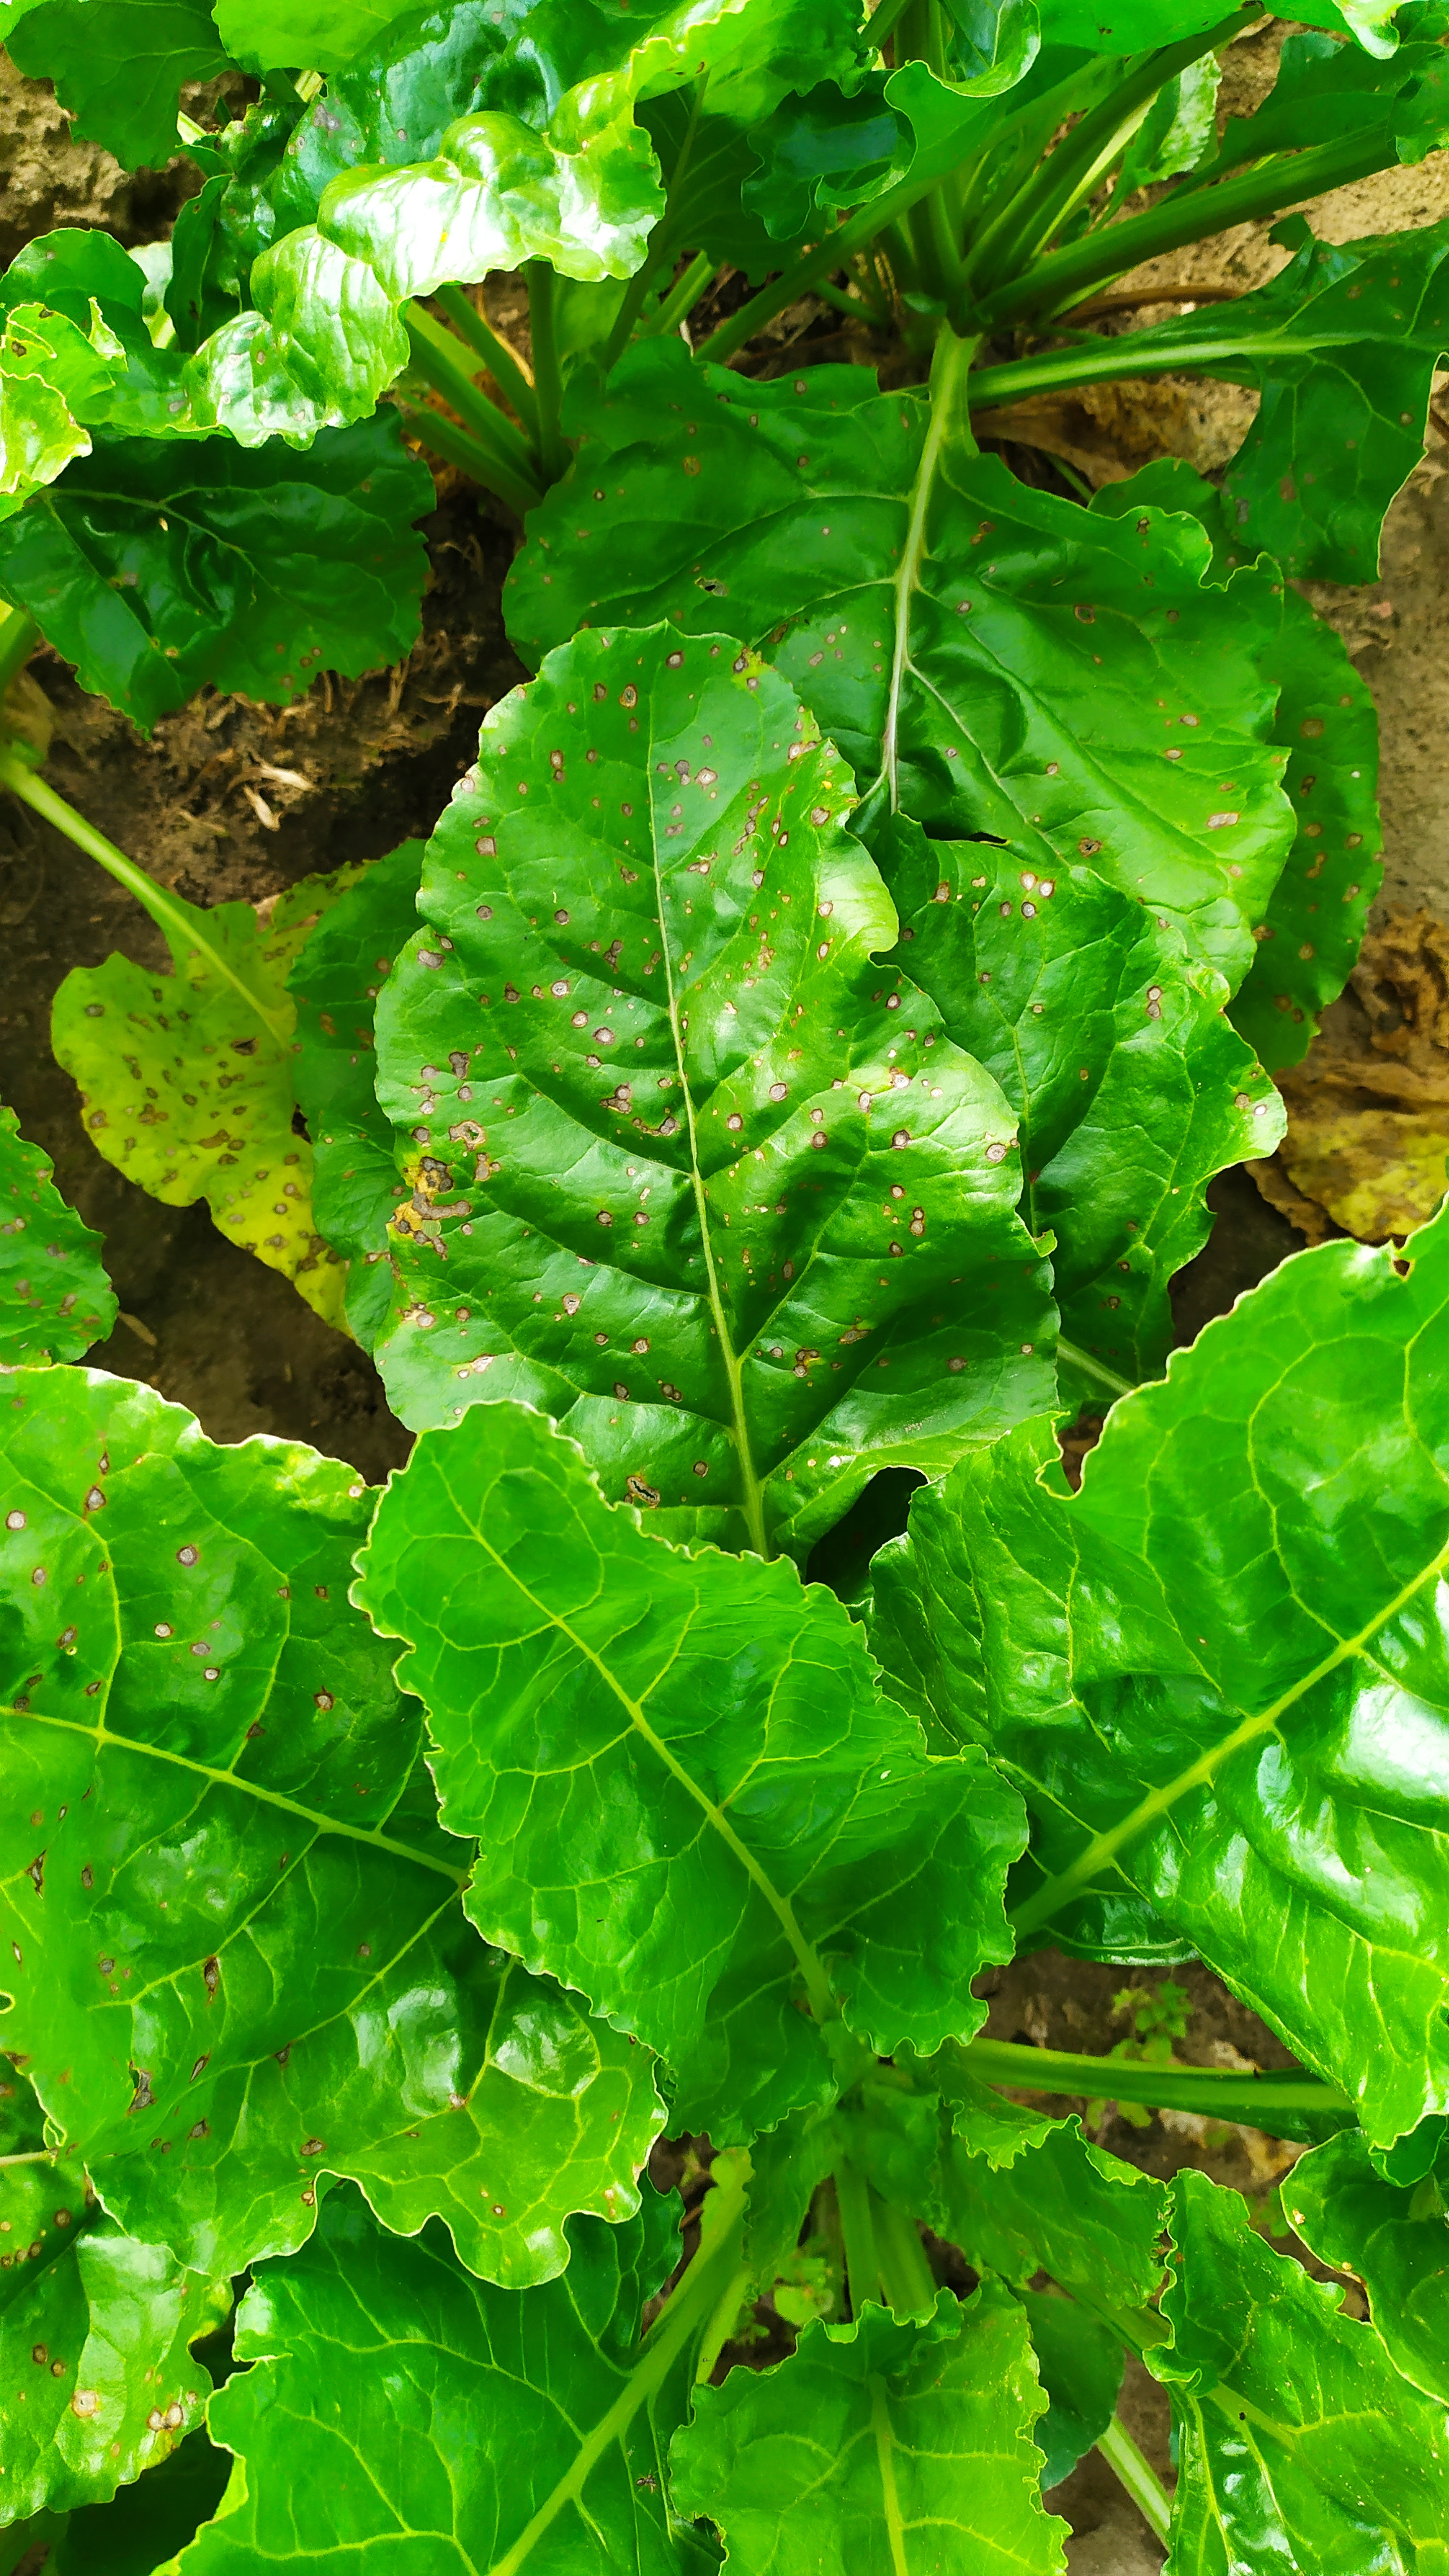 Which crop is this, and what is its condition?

beet, cercospora
